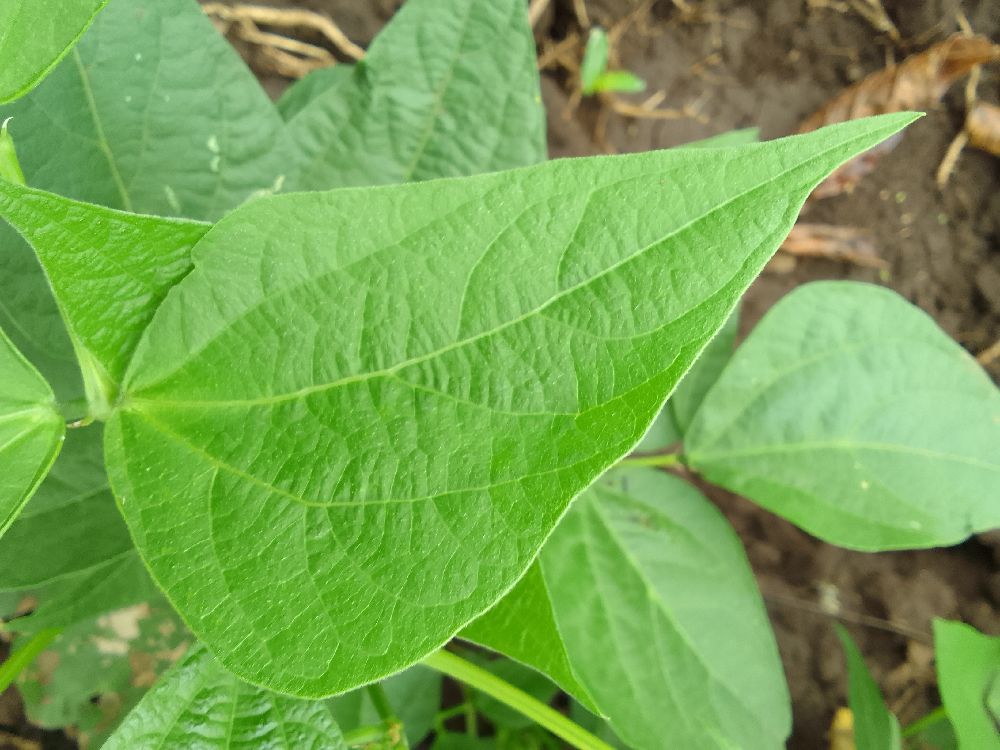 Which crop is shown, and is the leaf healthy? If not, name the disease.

common bean, healthy
